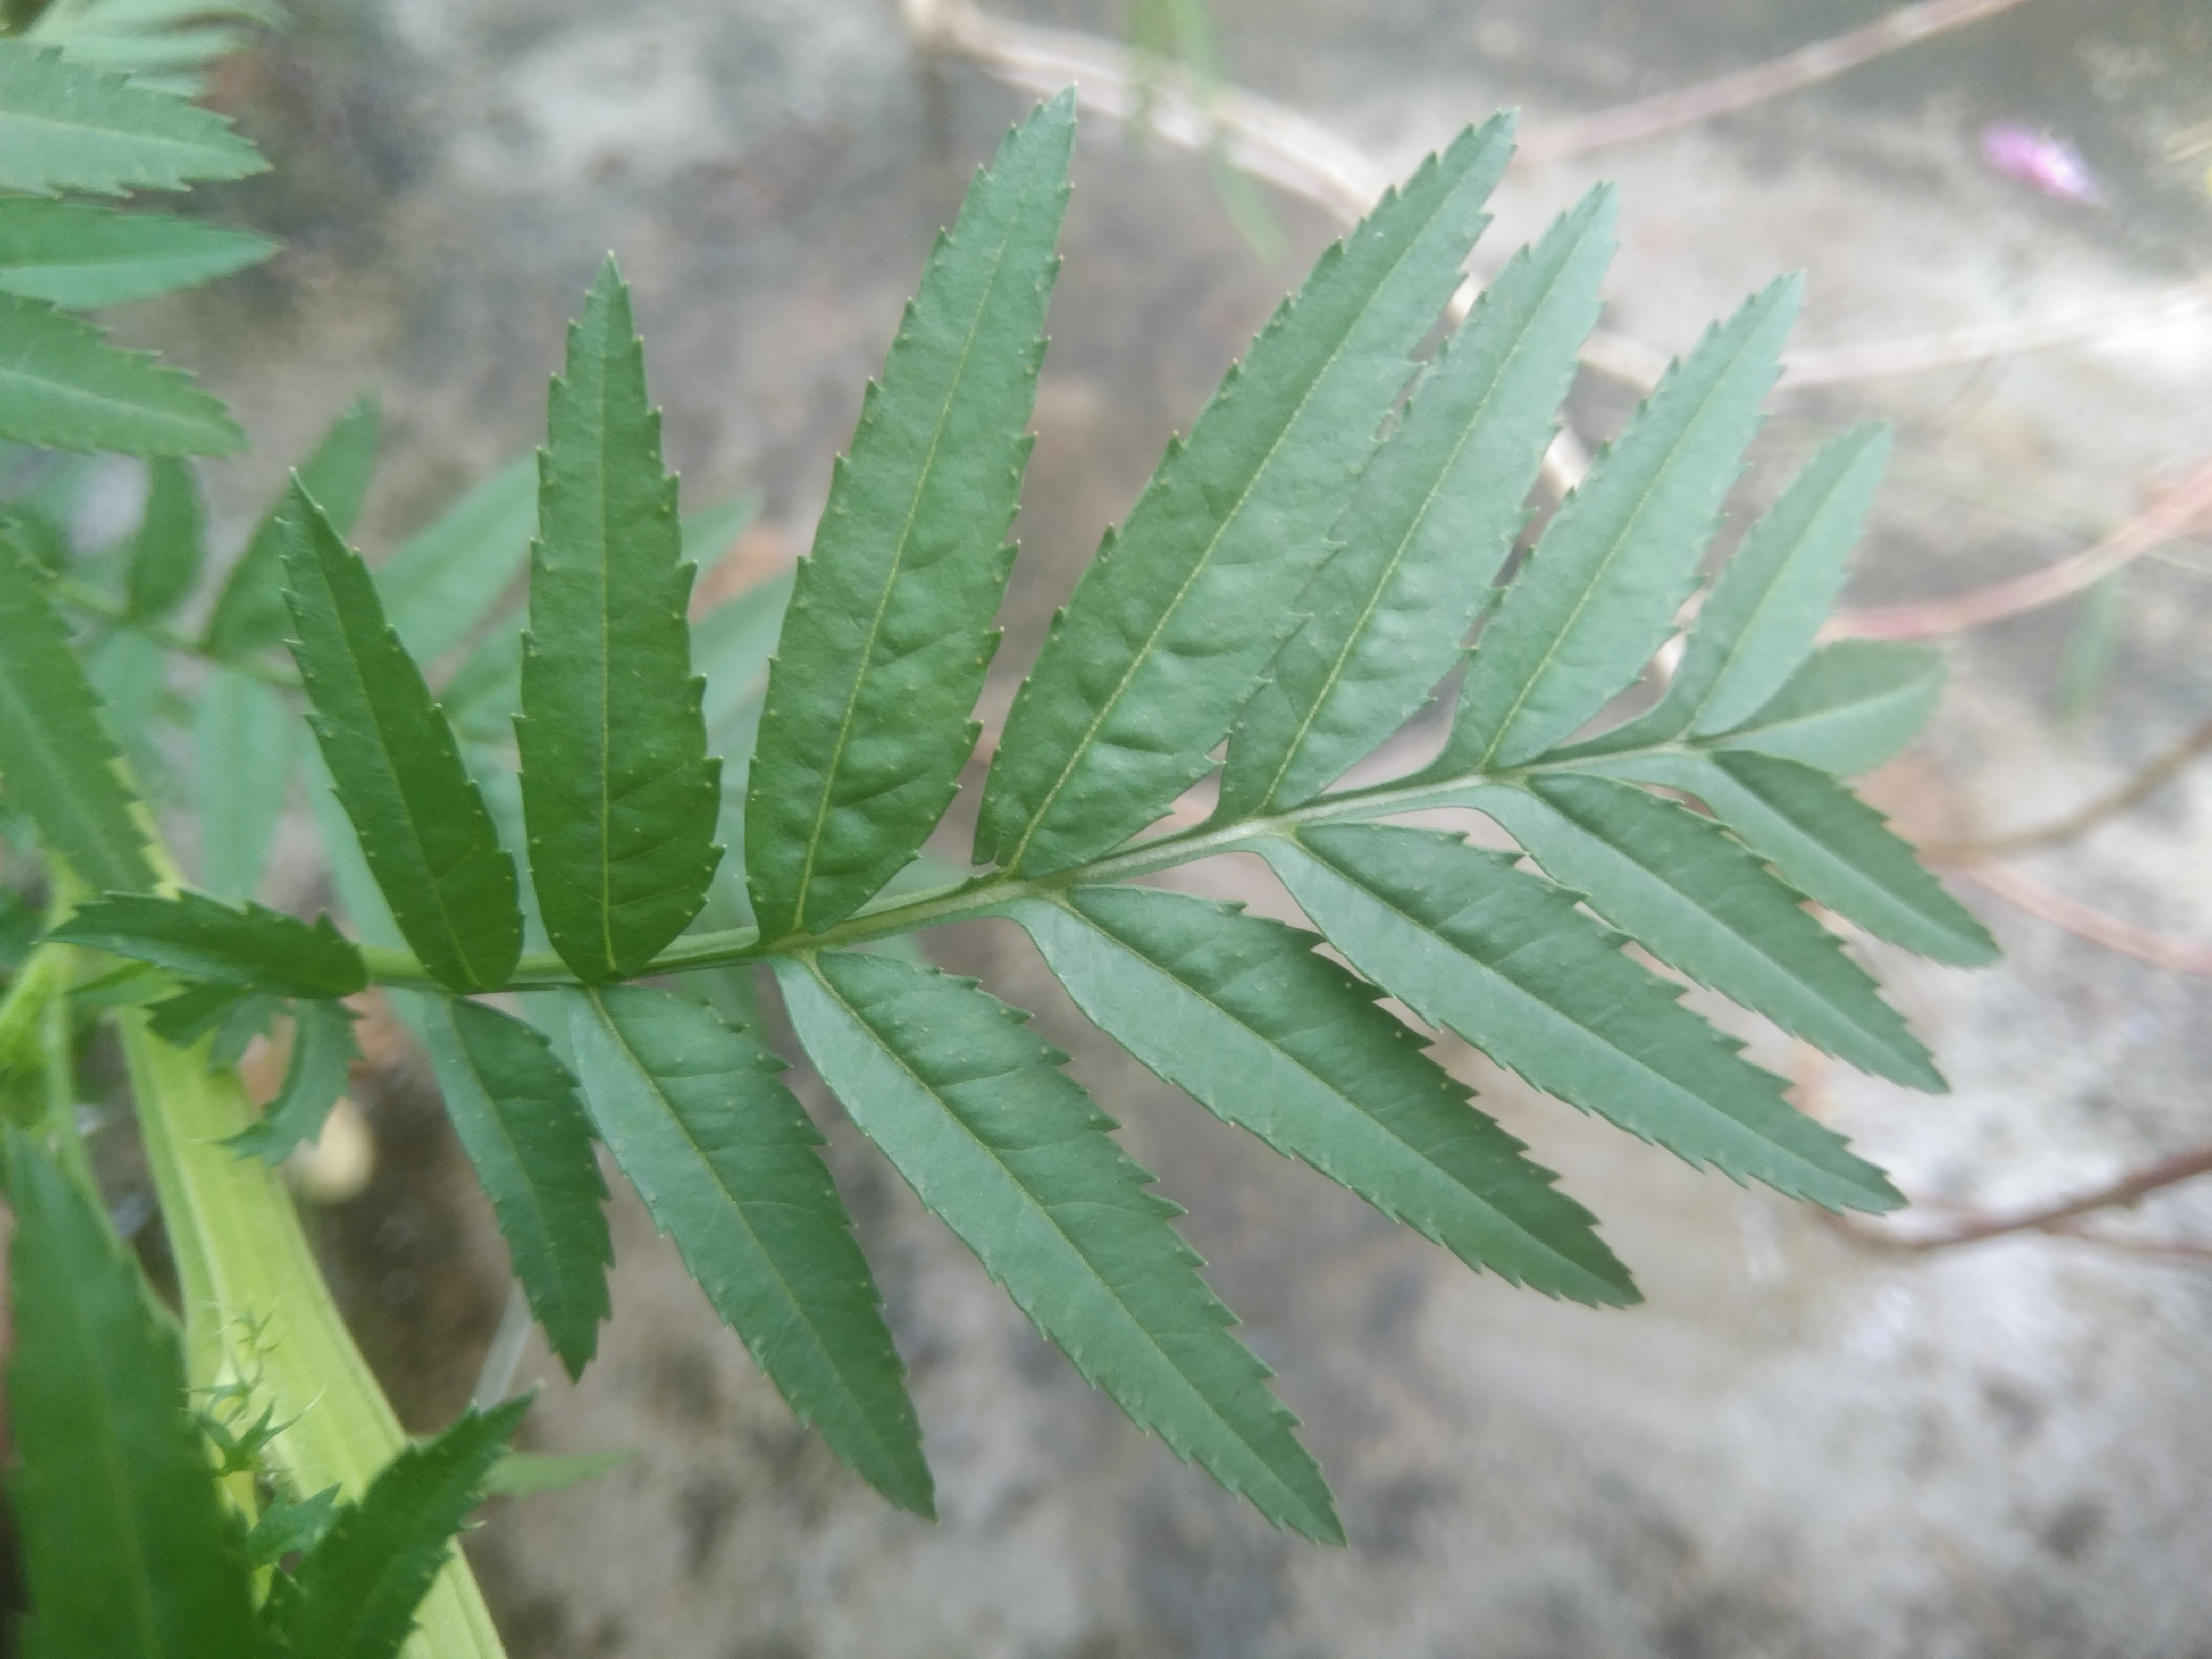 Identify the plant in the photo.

marigold
